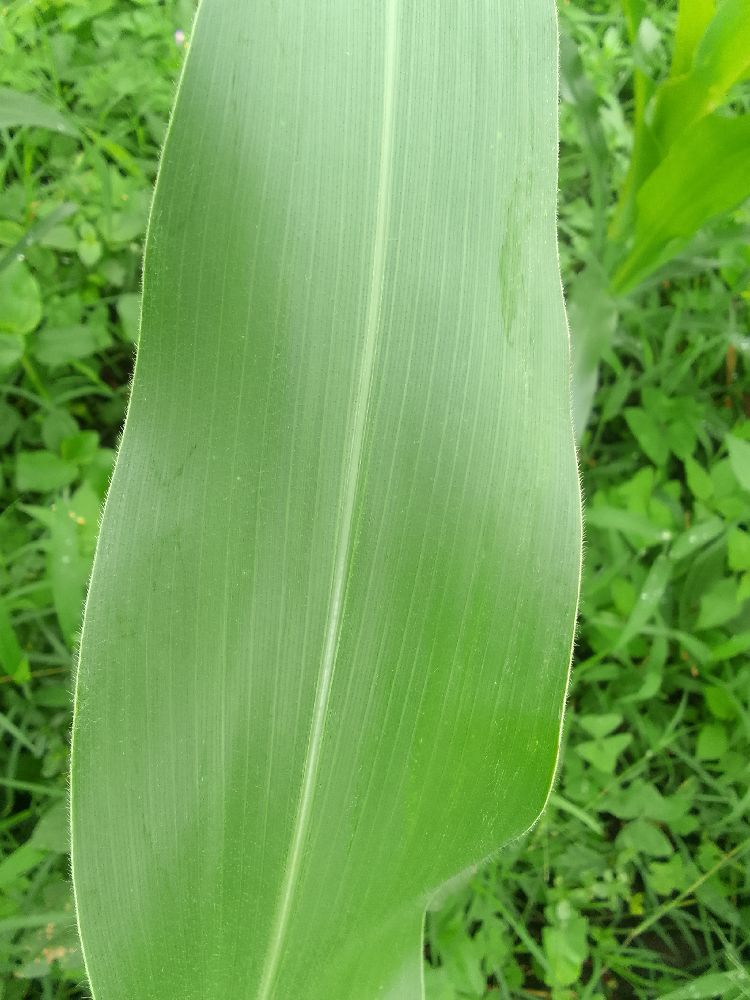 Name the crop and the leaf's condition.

maize, healthy
